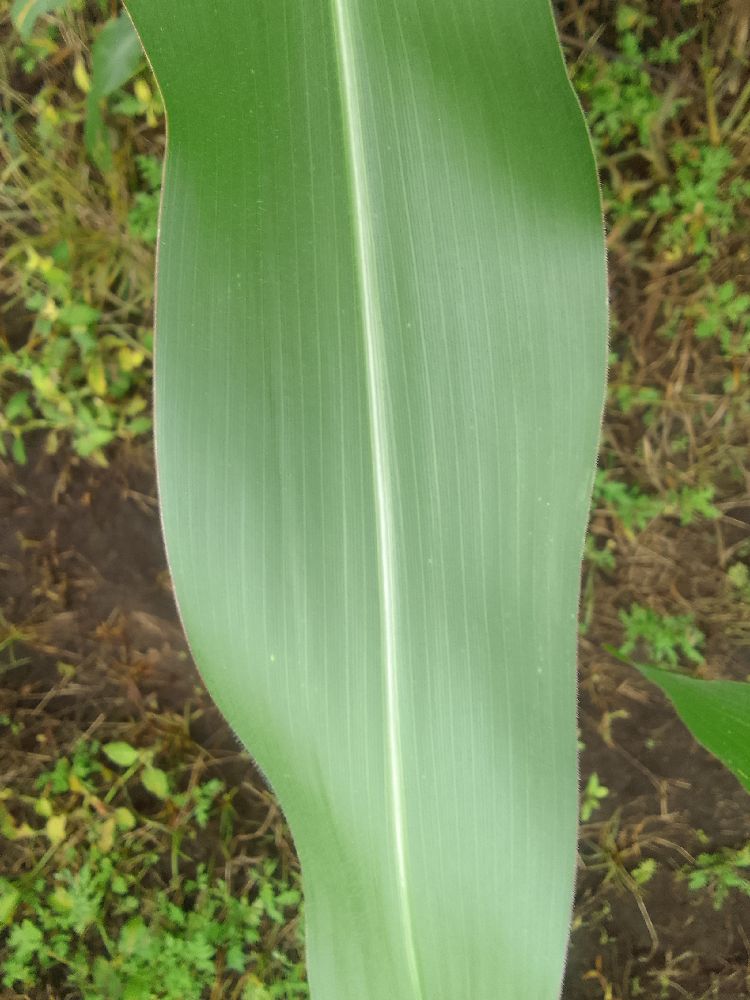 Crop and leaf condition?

maize, healthy
